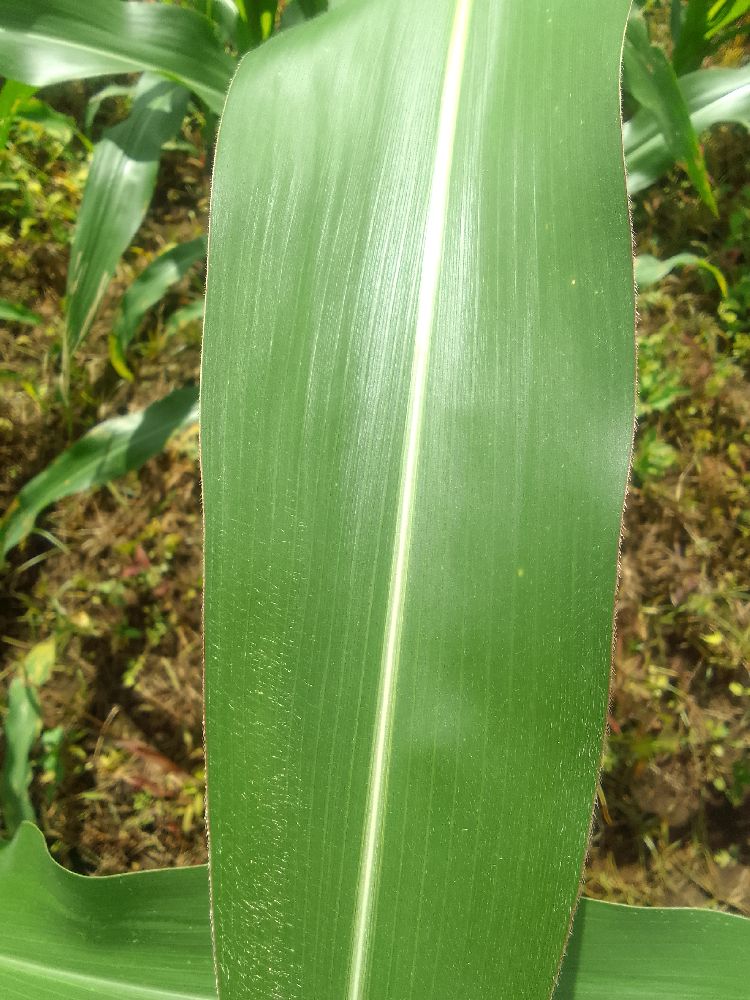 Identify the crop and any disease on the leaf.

maize, healthy
